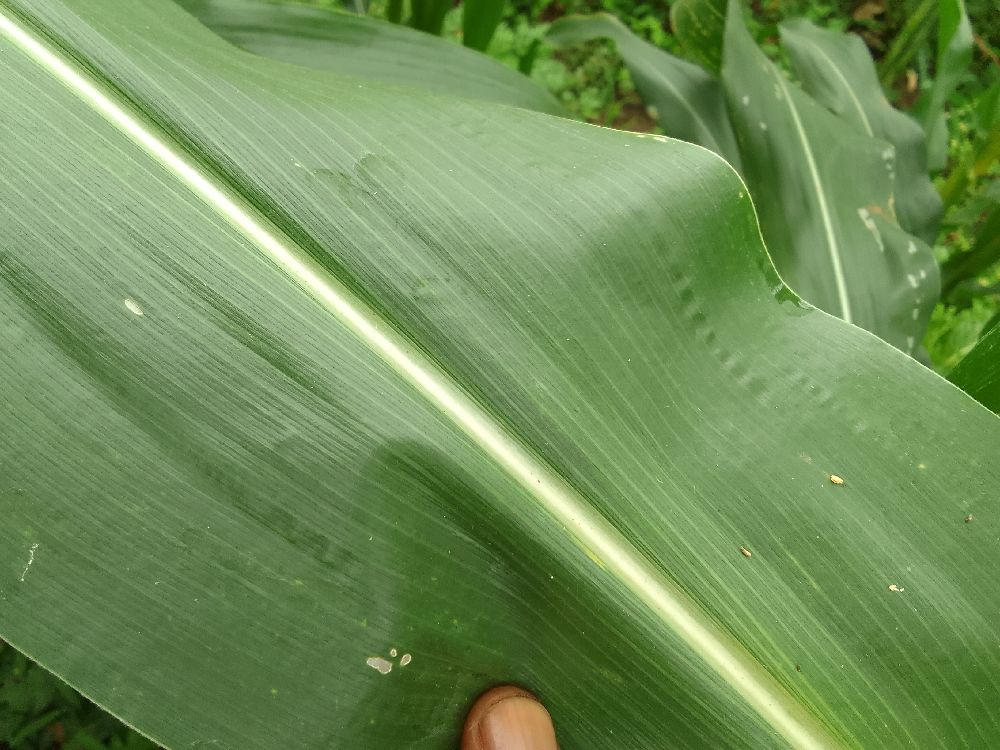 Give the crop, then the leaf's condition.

maize, healthy
